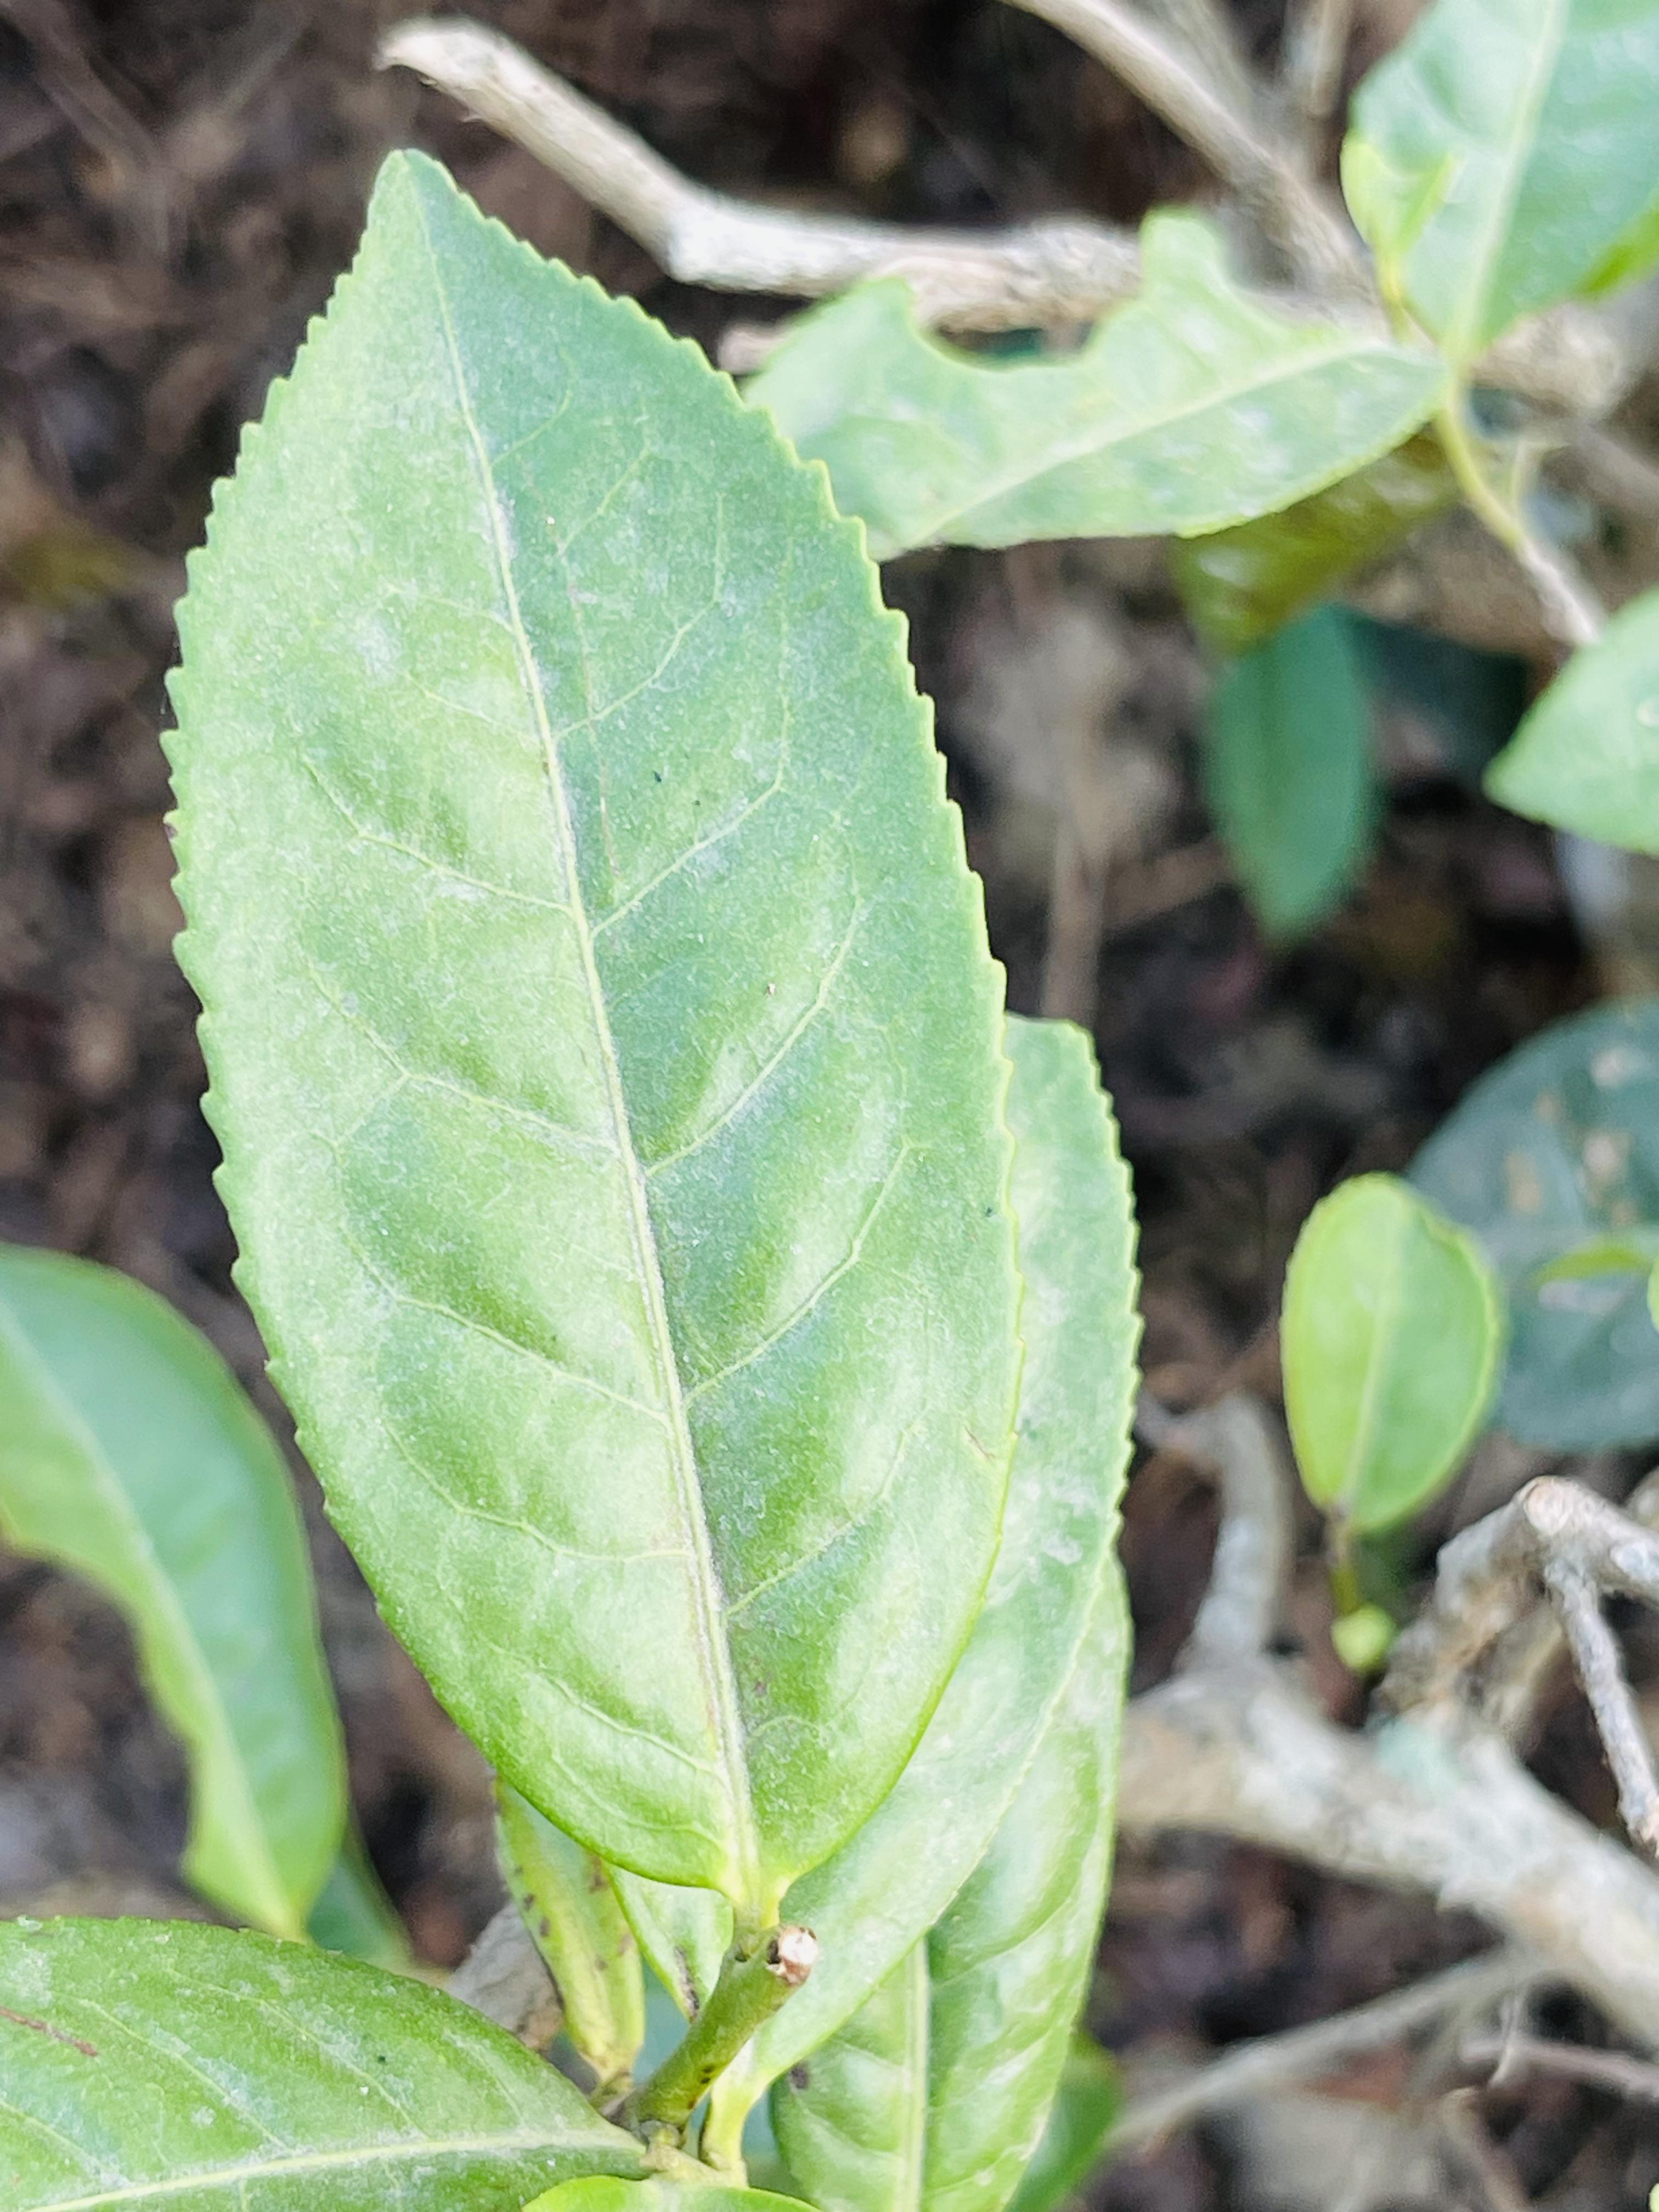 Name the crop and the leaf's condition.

tea, healthy leaf
